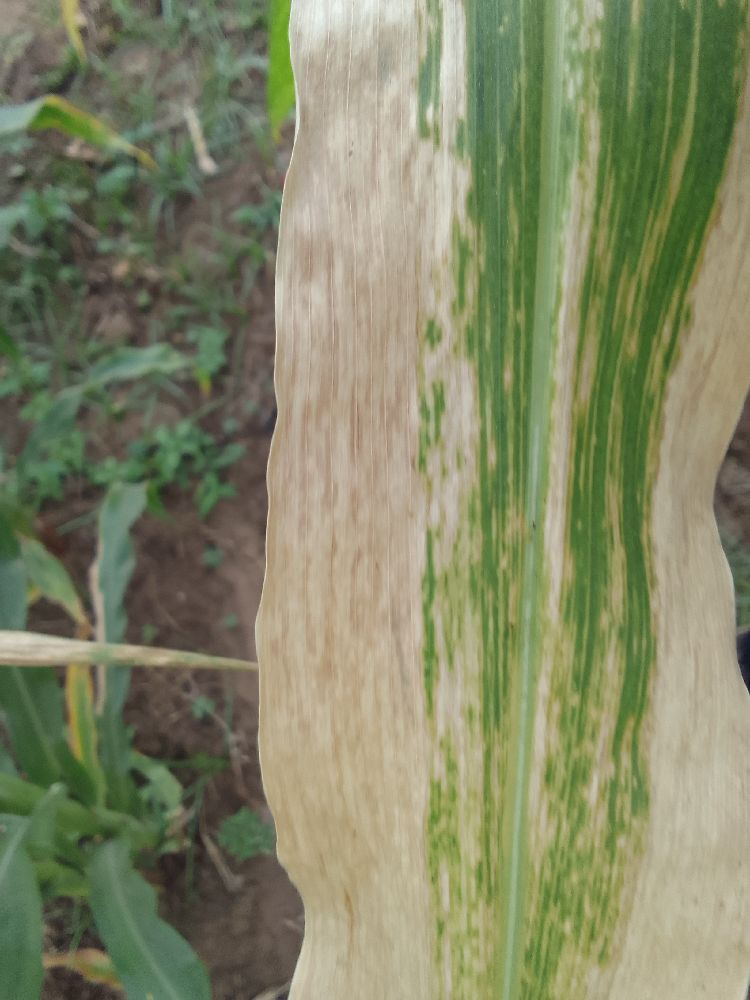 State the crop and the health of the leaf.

maize, maize lethal necrosis
